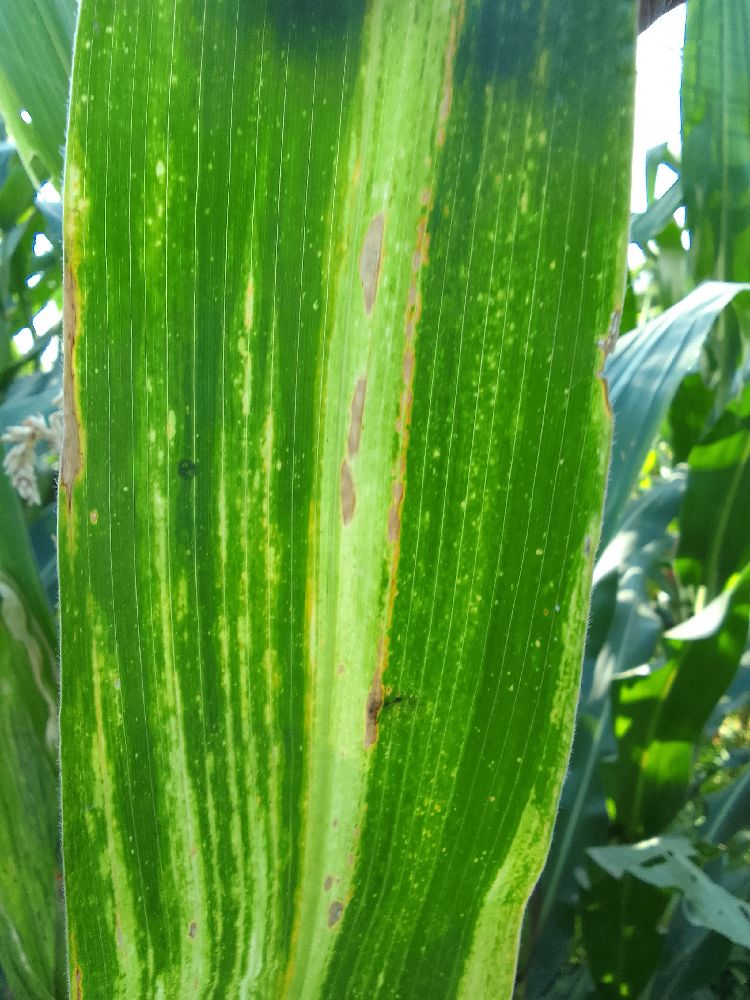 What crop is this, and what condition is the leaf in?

maize, maize lethal necrosis
